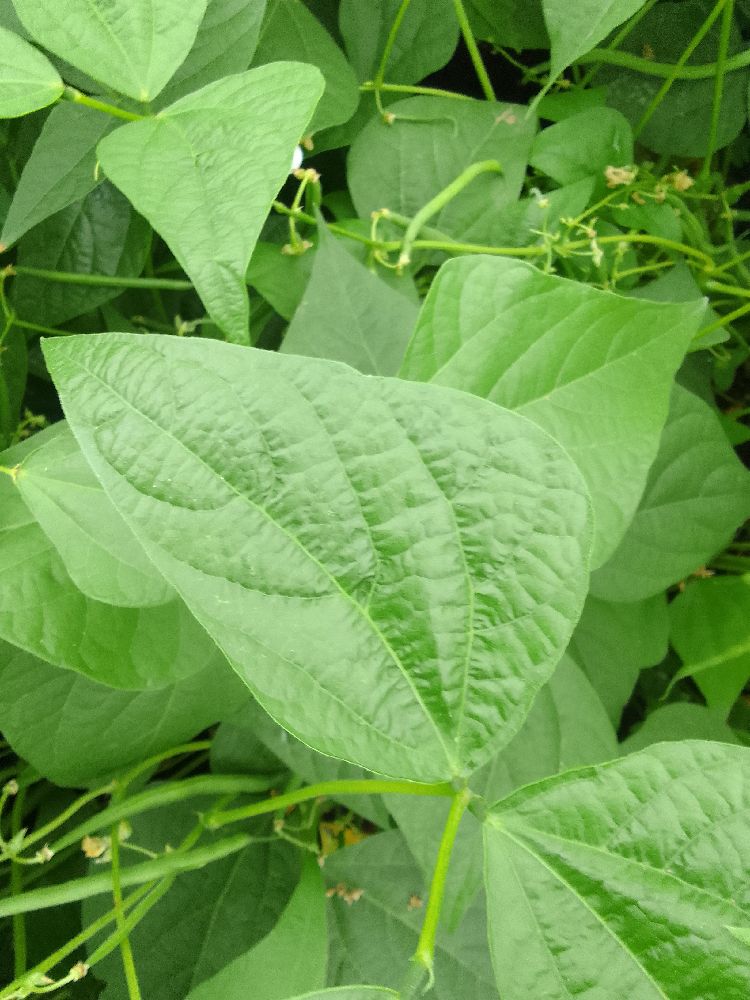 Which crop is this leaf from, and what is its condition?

common bean, healthy
